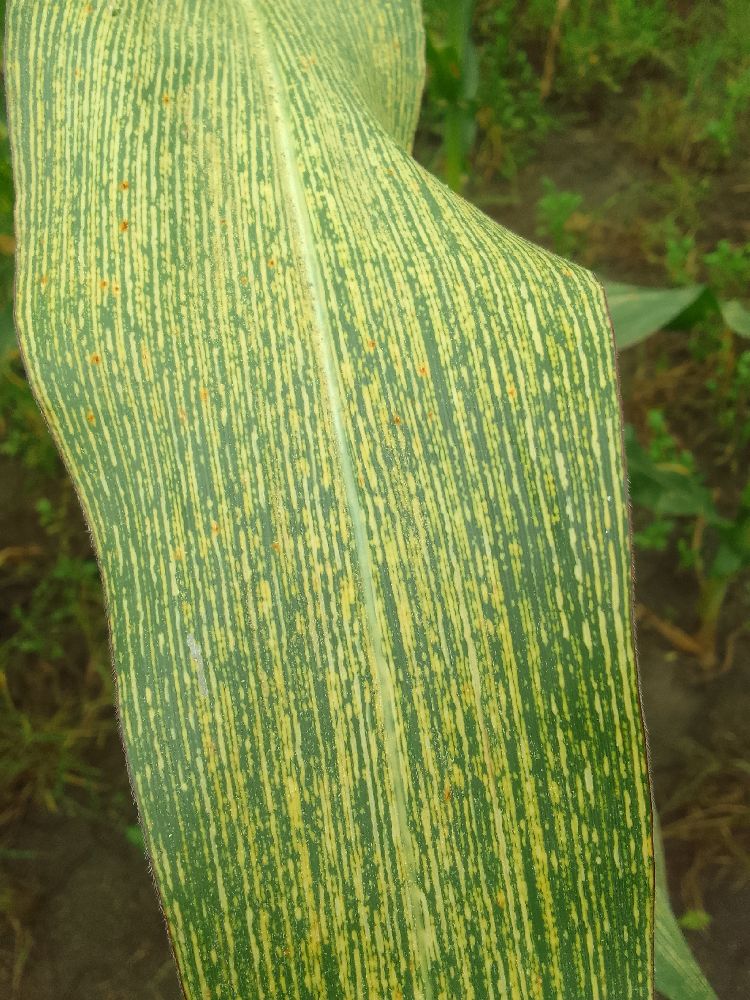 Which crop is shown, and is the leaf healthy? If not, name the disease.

maize, maize streak virus
